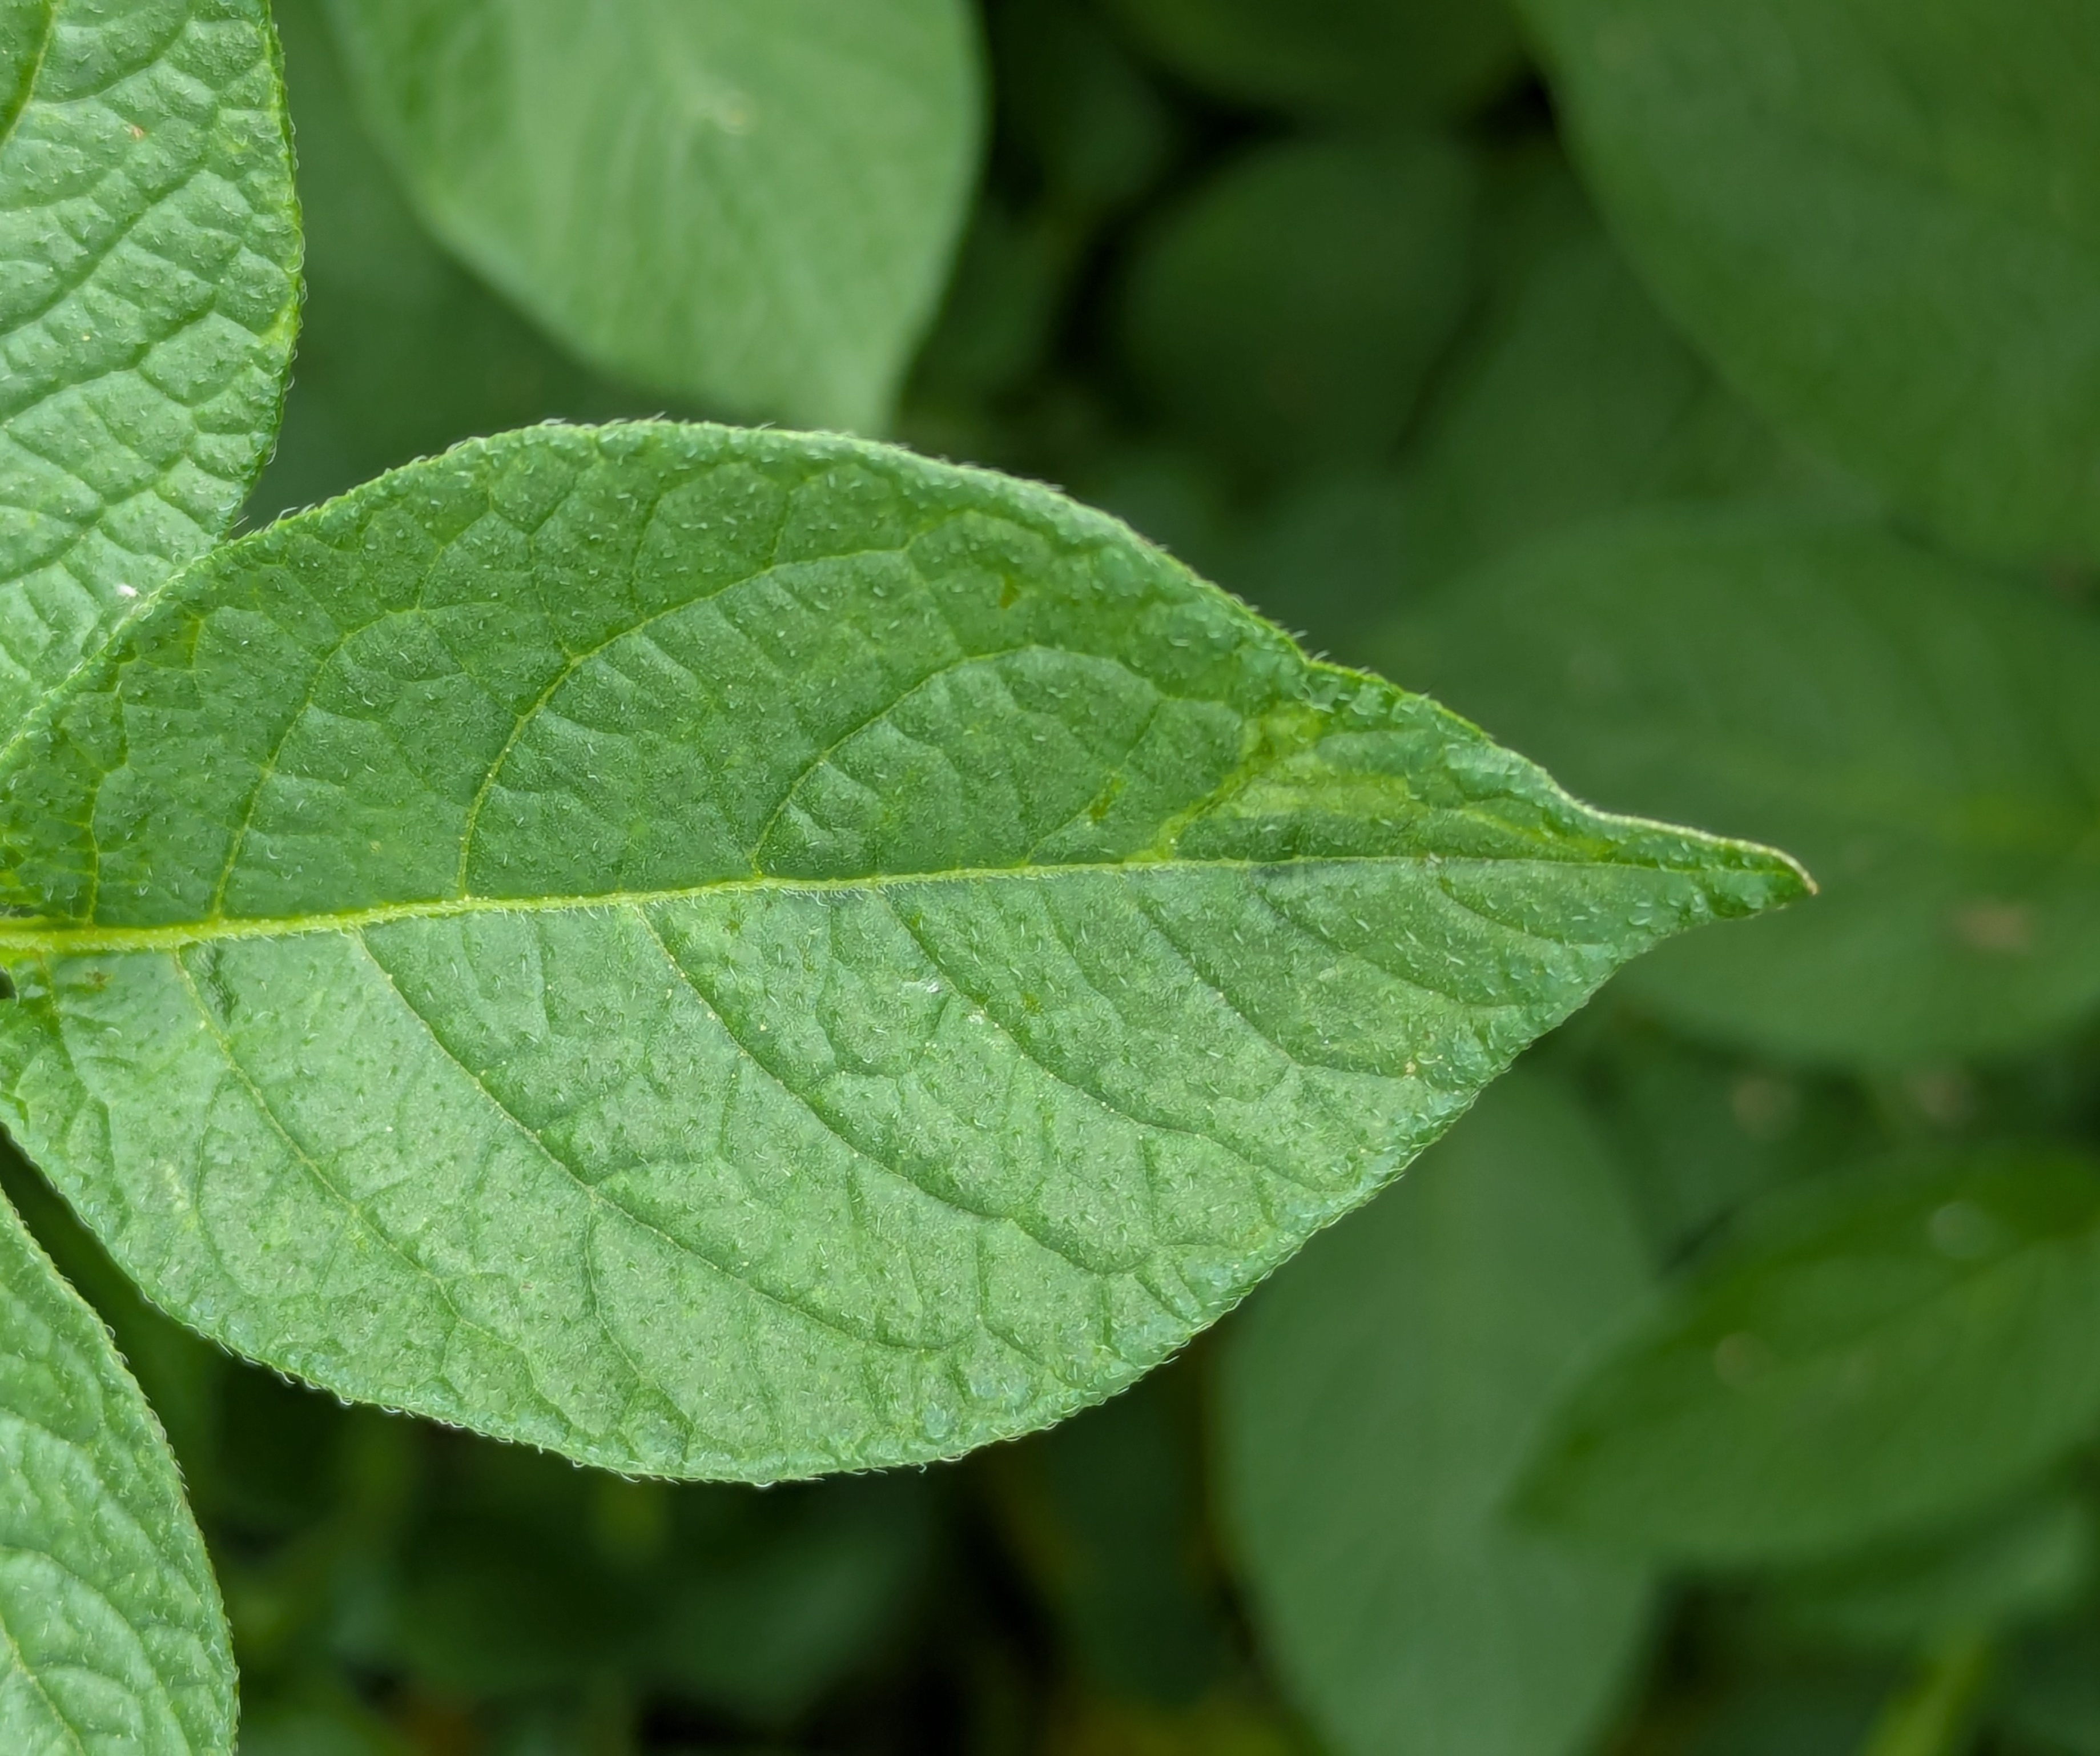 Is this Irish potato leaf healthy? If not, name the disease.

healthy
